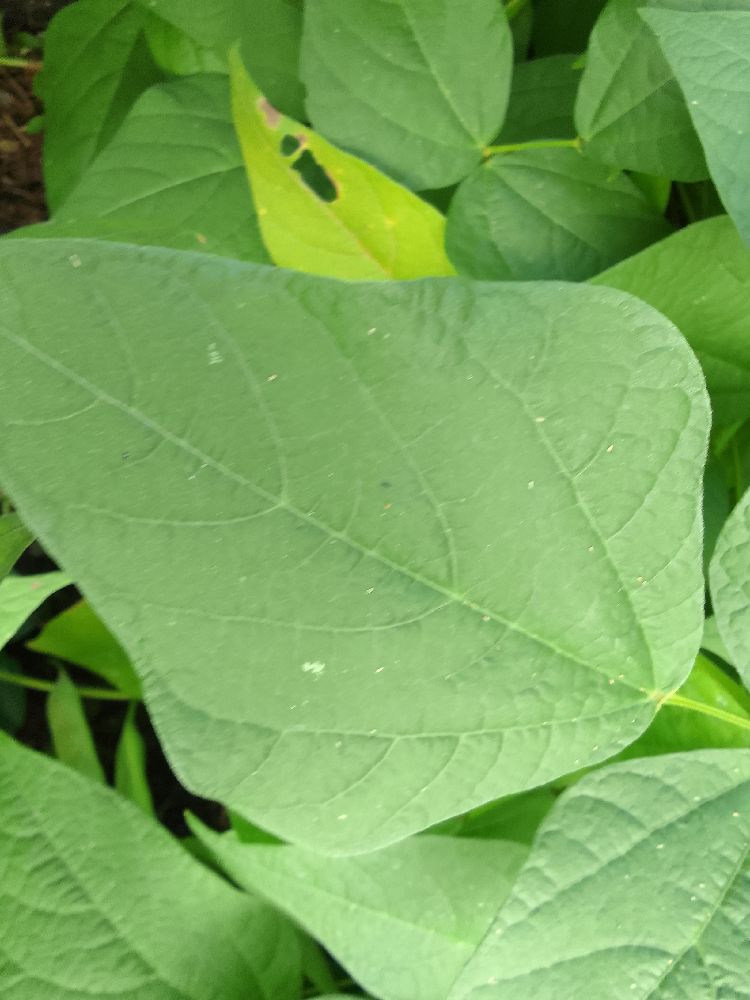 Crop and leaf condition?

common bean, healthy
